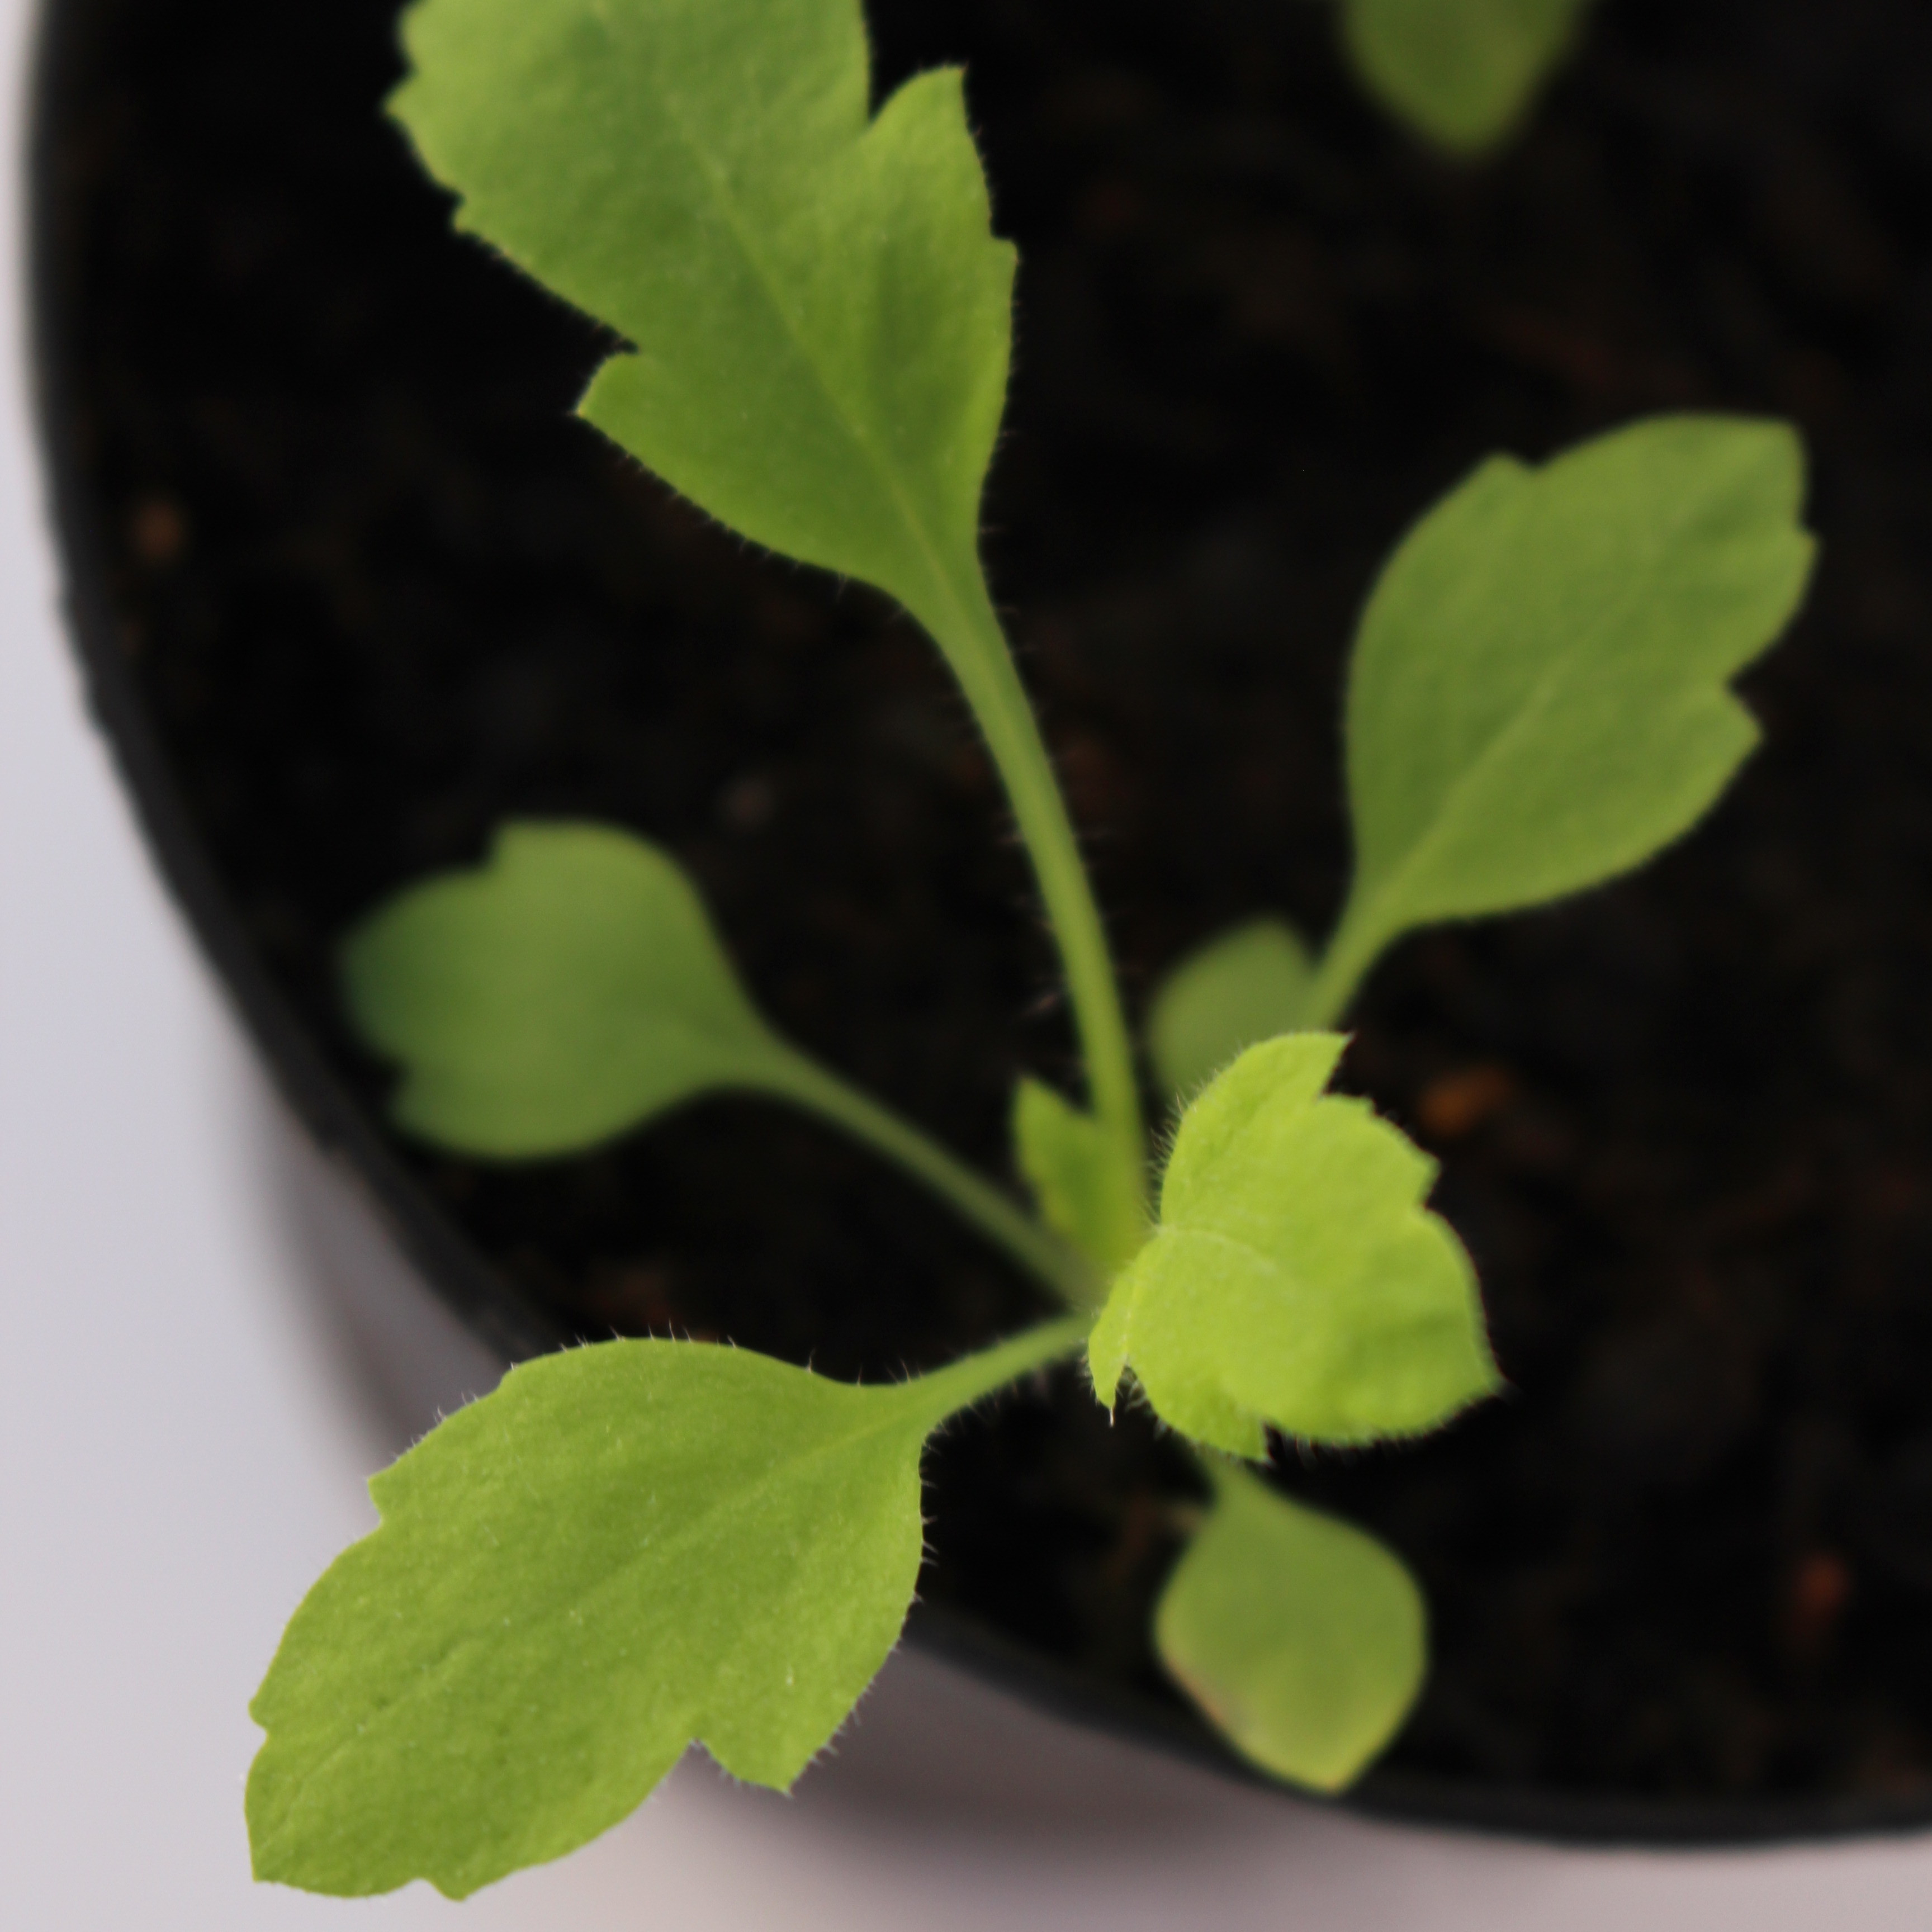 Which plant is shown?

Papaver rhoeas
